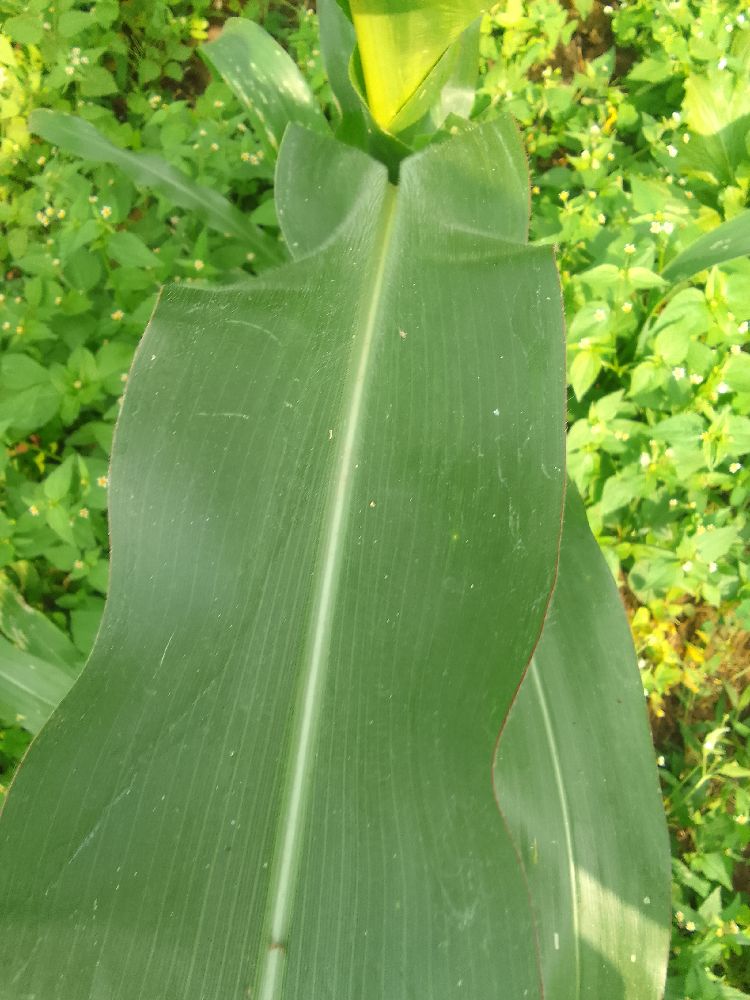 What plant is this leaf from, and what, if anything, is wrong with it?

maize, healthy
